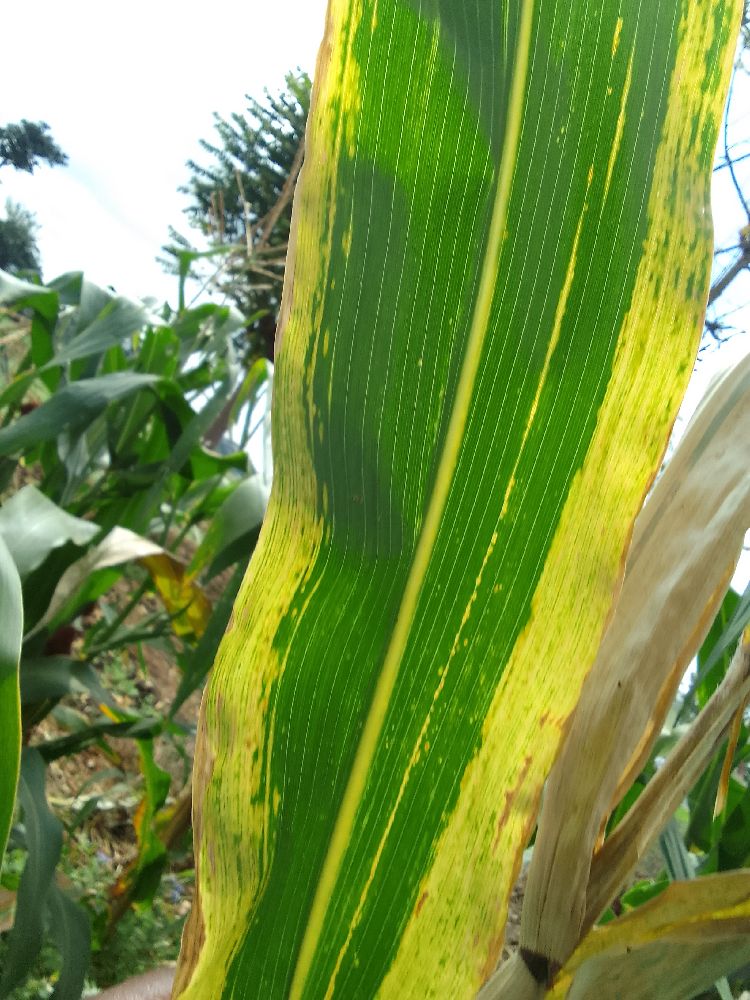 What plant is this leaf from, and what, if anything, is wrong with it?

maize, maize lethal necrosis
